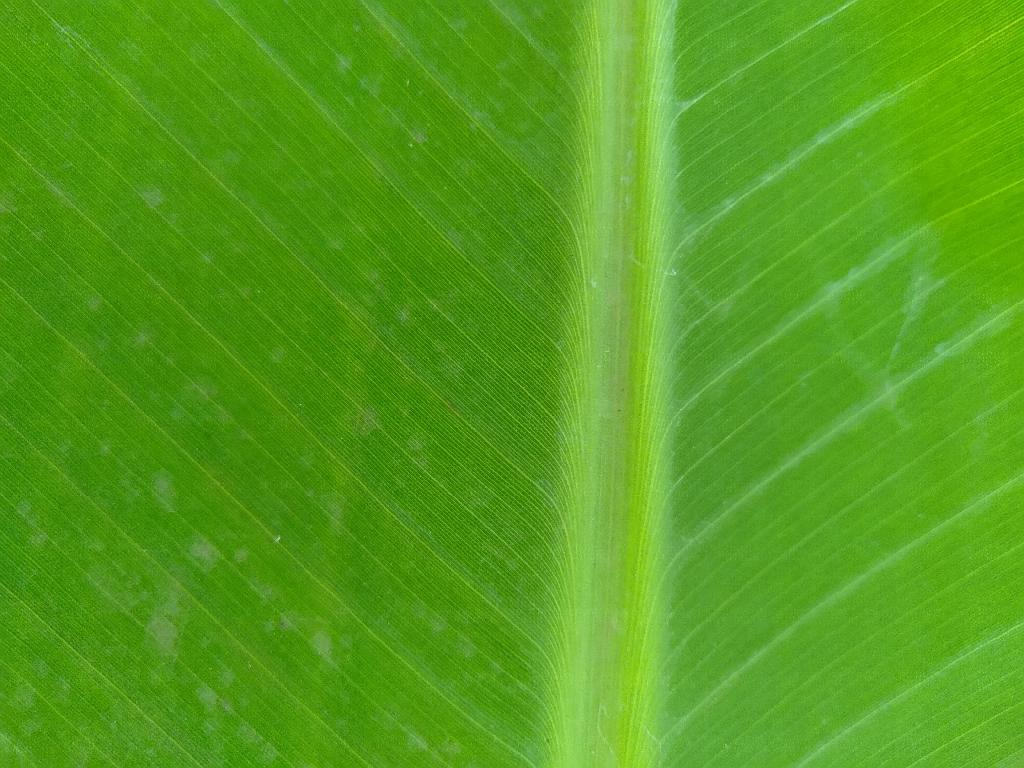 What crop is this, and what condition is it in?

banana, healthy
